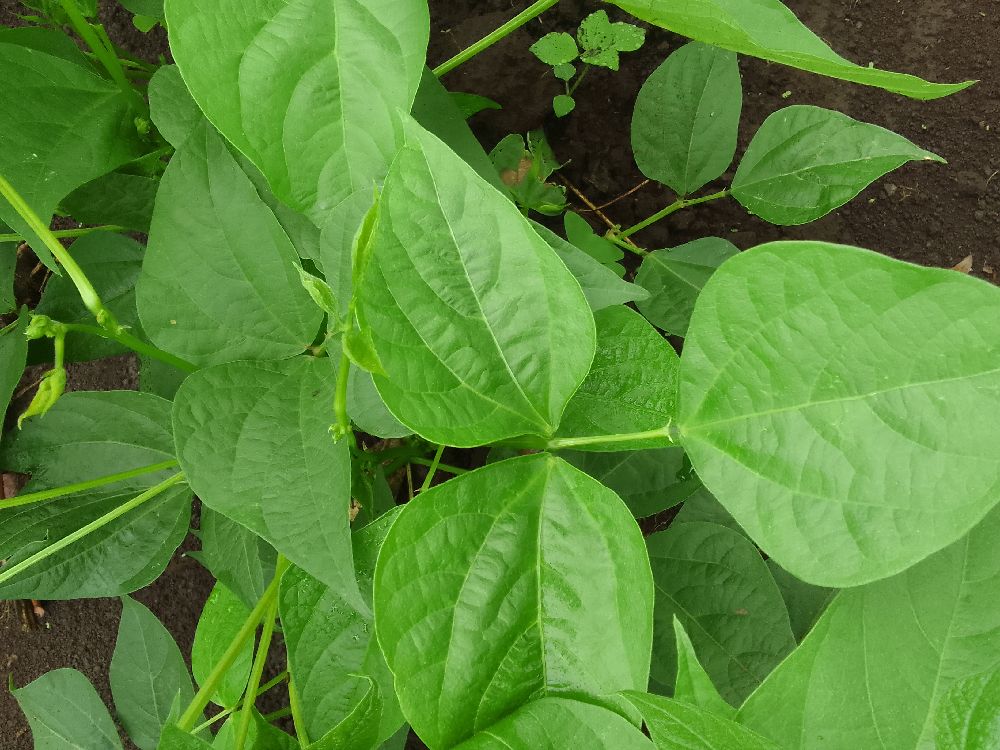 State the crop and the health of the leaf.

common bean, healthy
